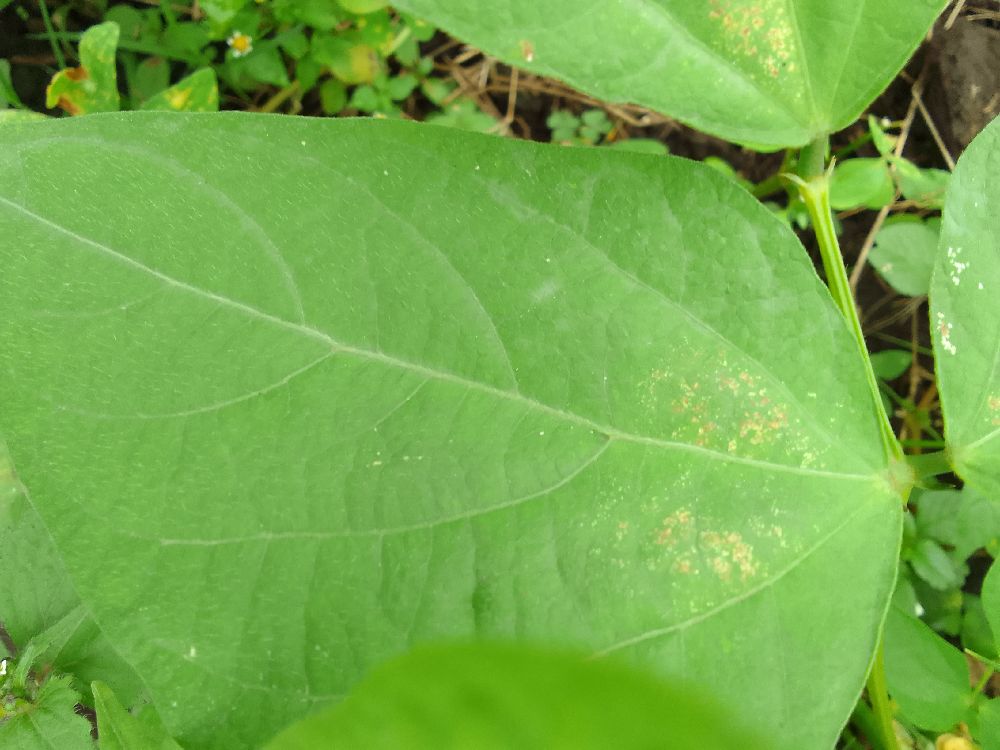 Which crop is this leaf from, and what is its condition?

common bean, healthy
